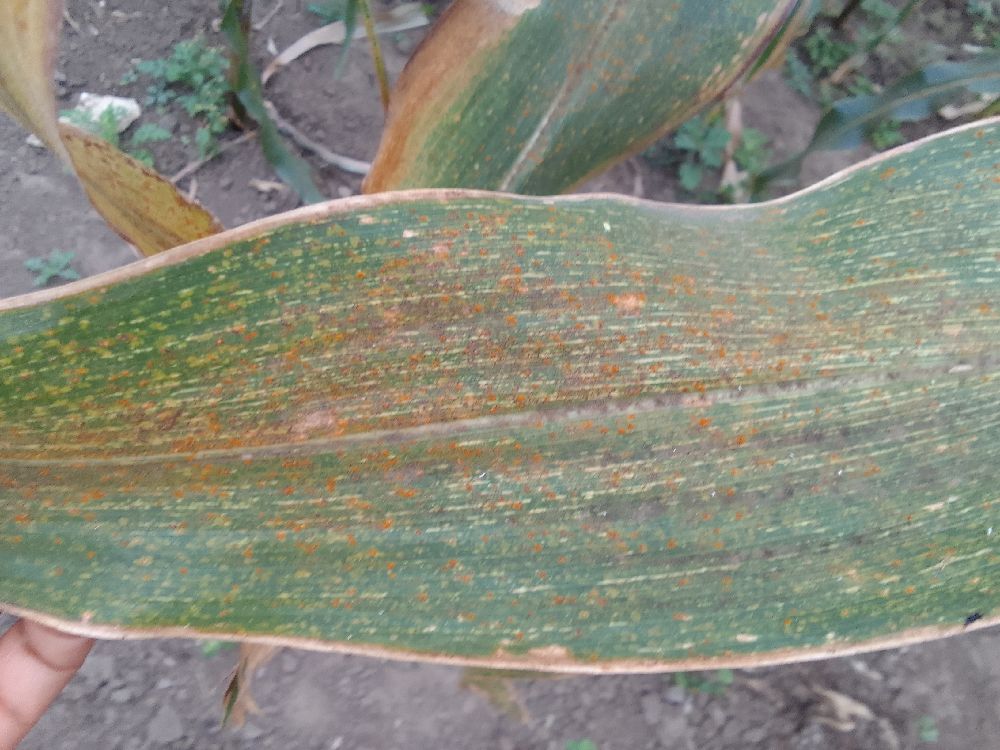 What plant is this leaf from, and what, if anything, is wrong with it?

maize, maize streak virus
